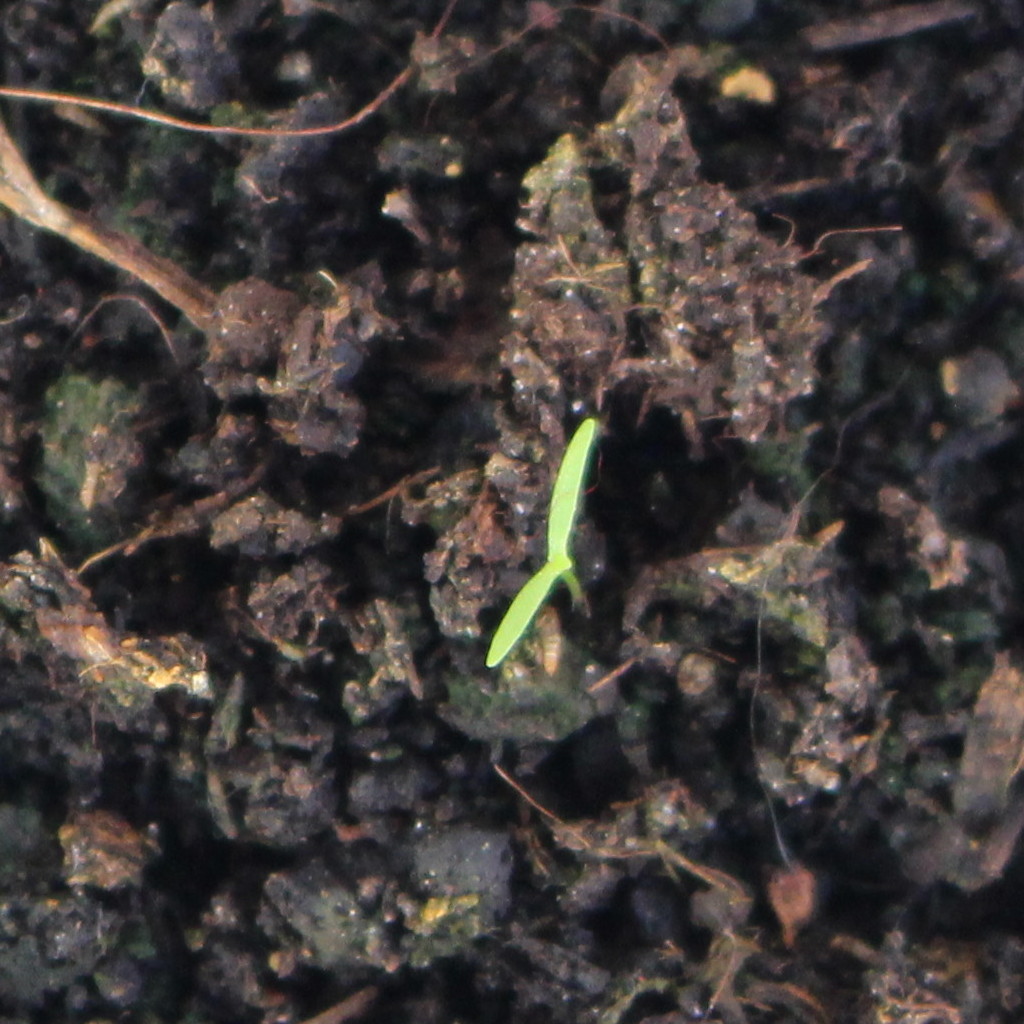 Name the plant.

Papaver rhoeas
